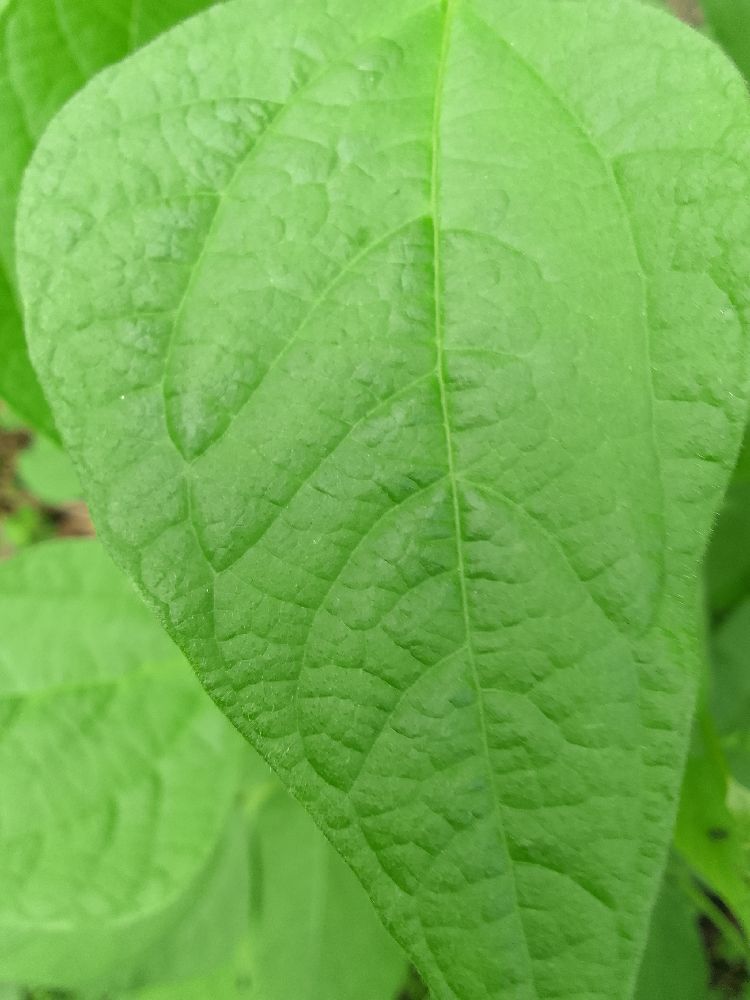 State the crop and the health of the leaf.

common bean, healthy
